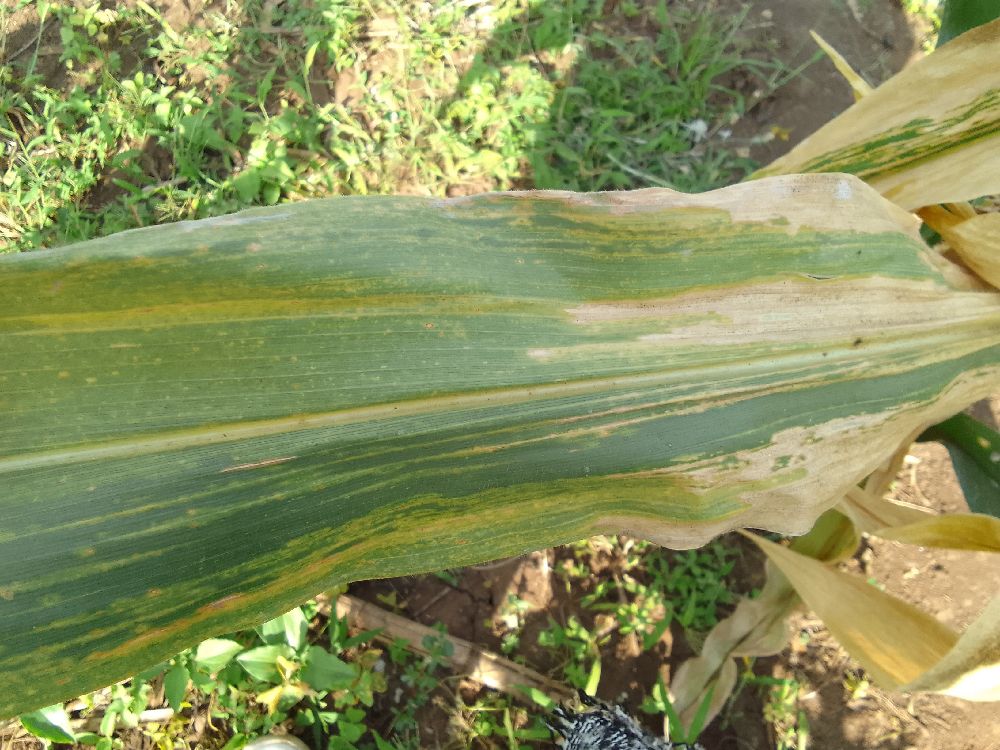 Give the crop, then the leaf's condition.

maize, maize lethal necrosis
